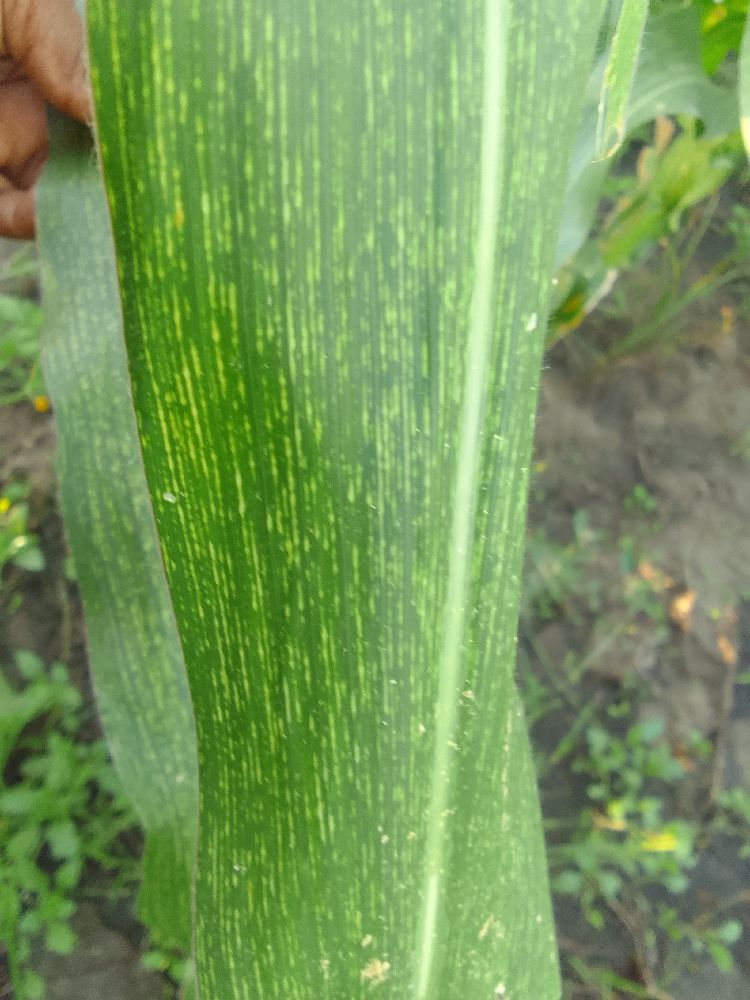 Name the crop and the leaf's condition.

maize, maize streak virus
